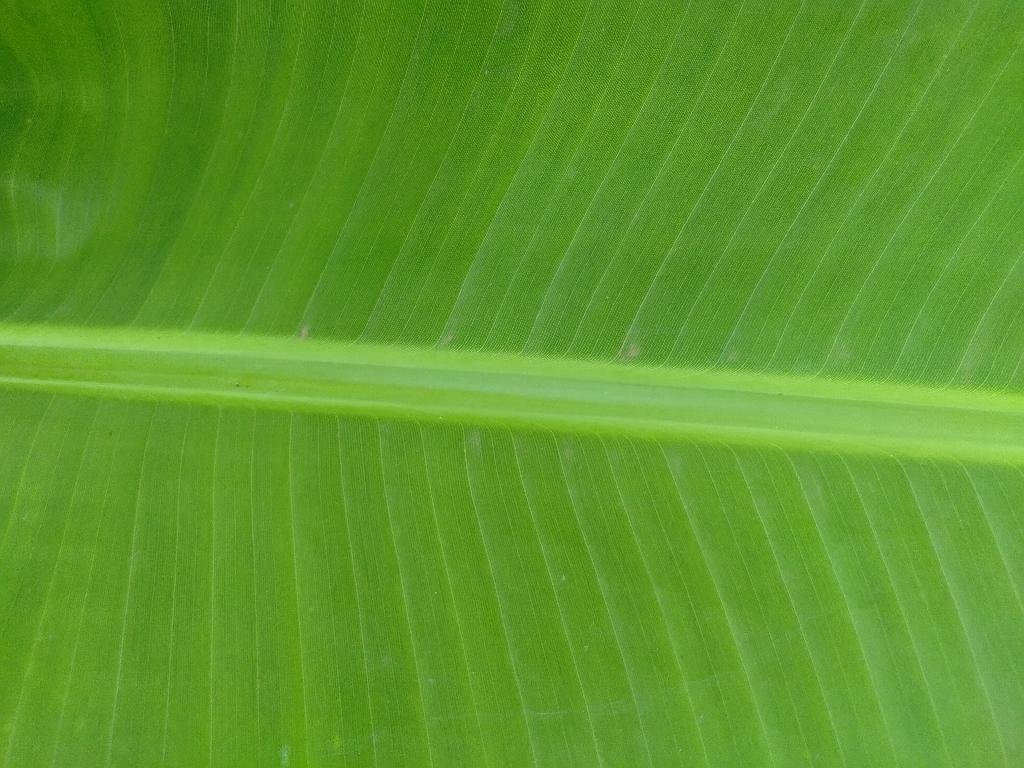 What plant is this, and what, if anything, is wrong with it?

banana, healthy
